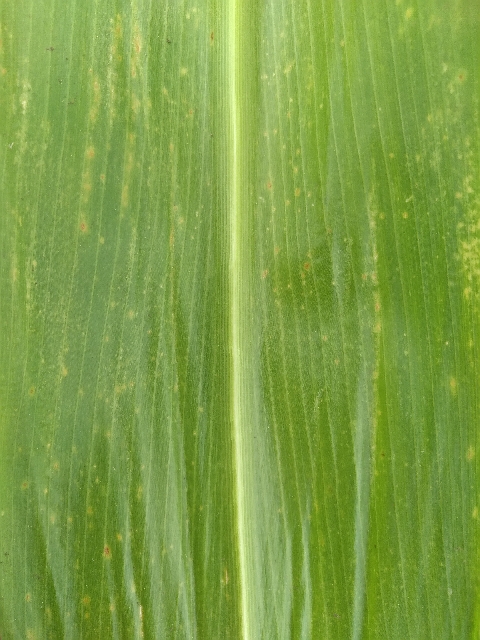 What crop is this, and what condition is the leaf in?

maize, maize lethal necrosis
